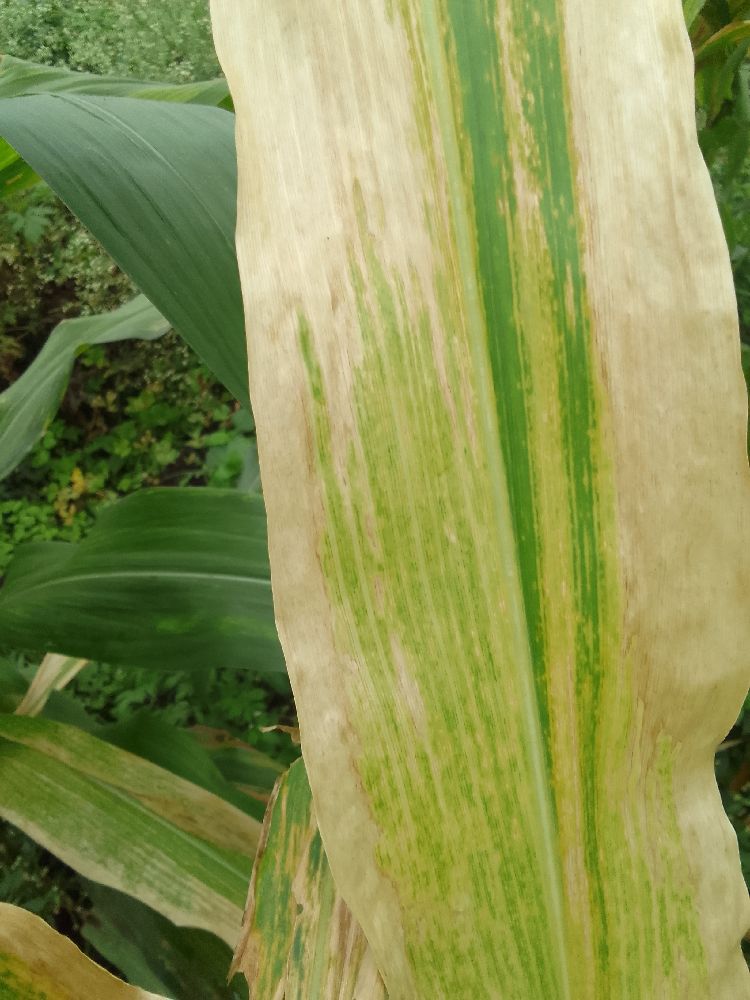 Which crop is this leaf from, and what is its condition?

maize, maize lethal necrosis
